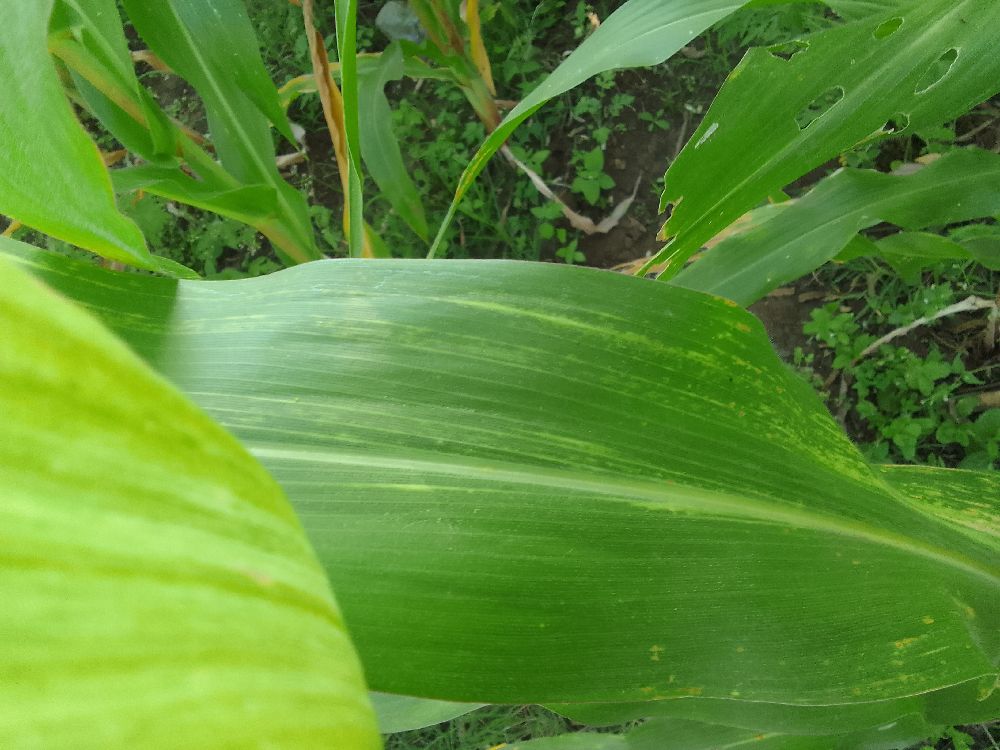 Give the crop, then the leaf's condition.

maize, maize lethal necrosis
